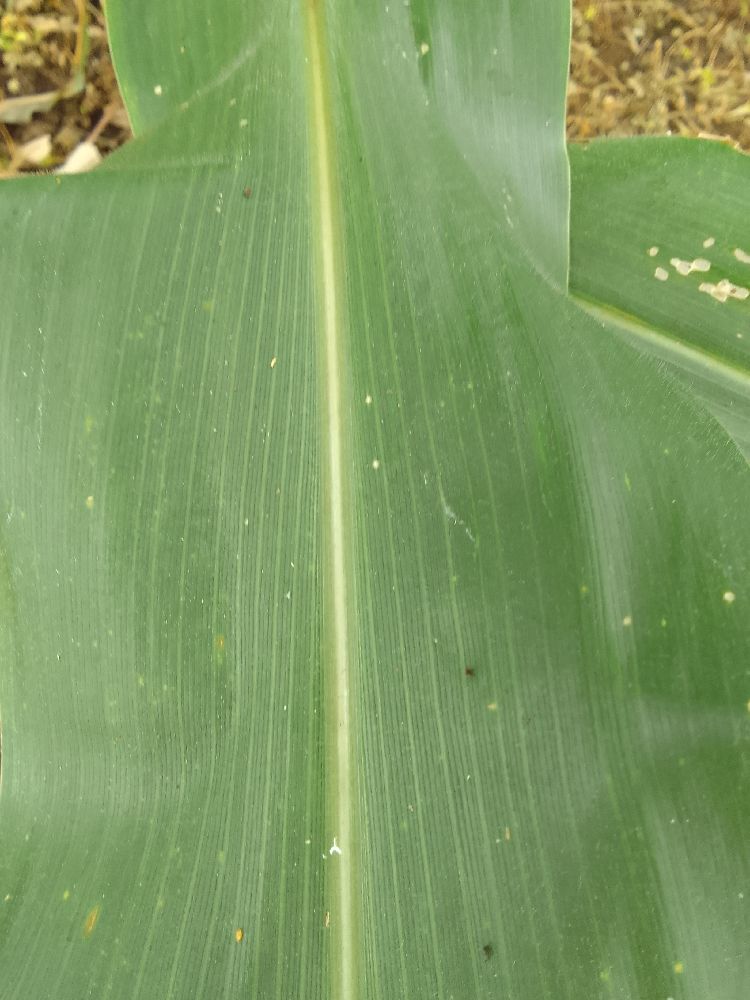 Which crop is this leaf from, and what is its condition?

maize, healthy
